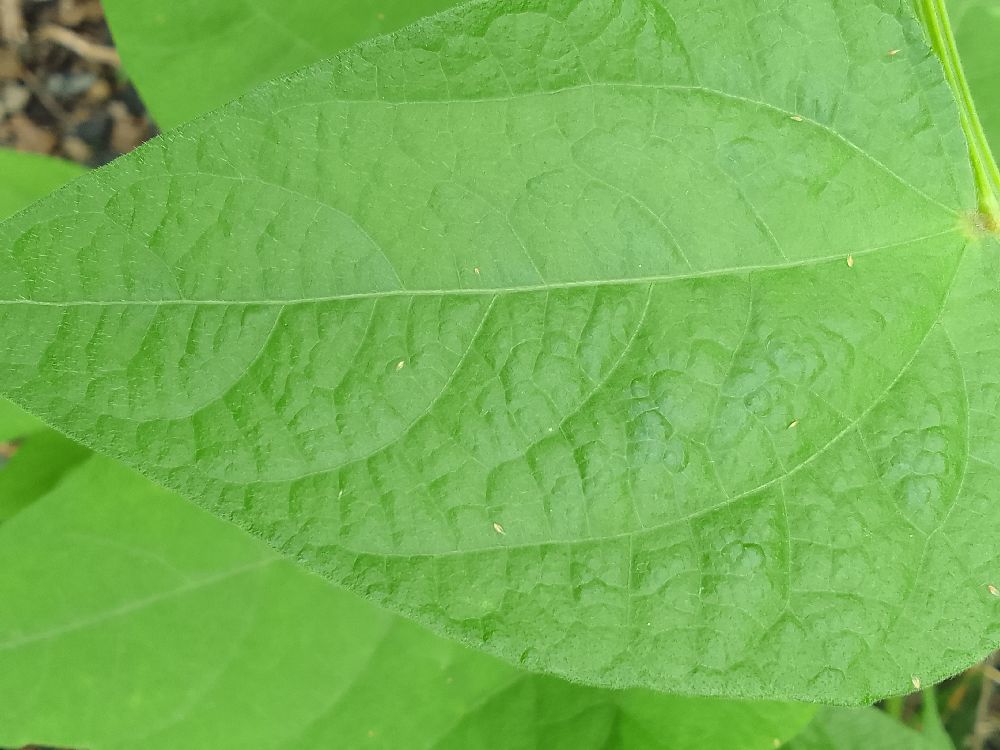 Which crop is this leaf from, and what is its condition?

common bean, healthy
